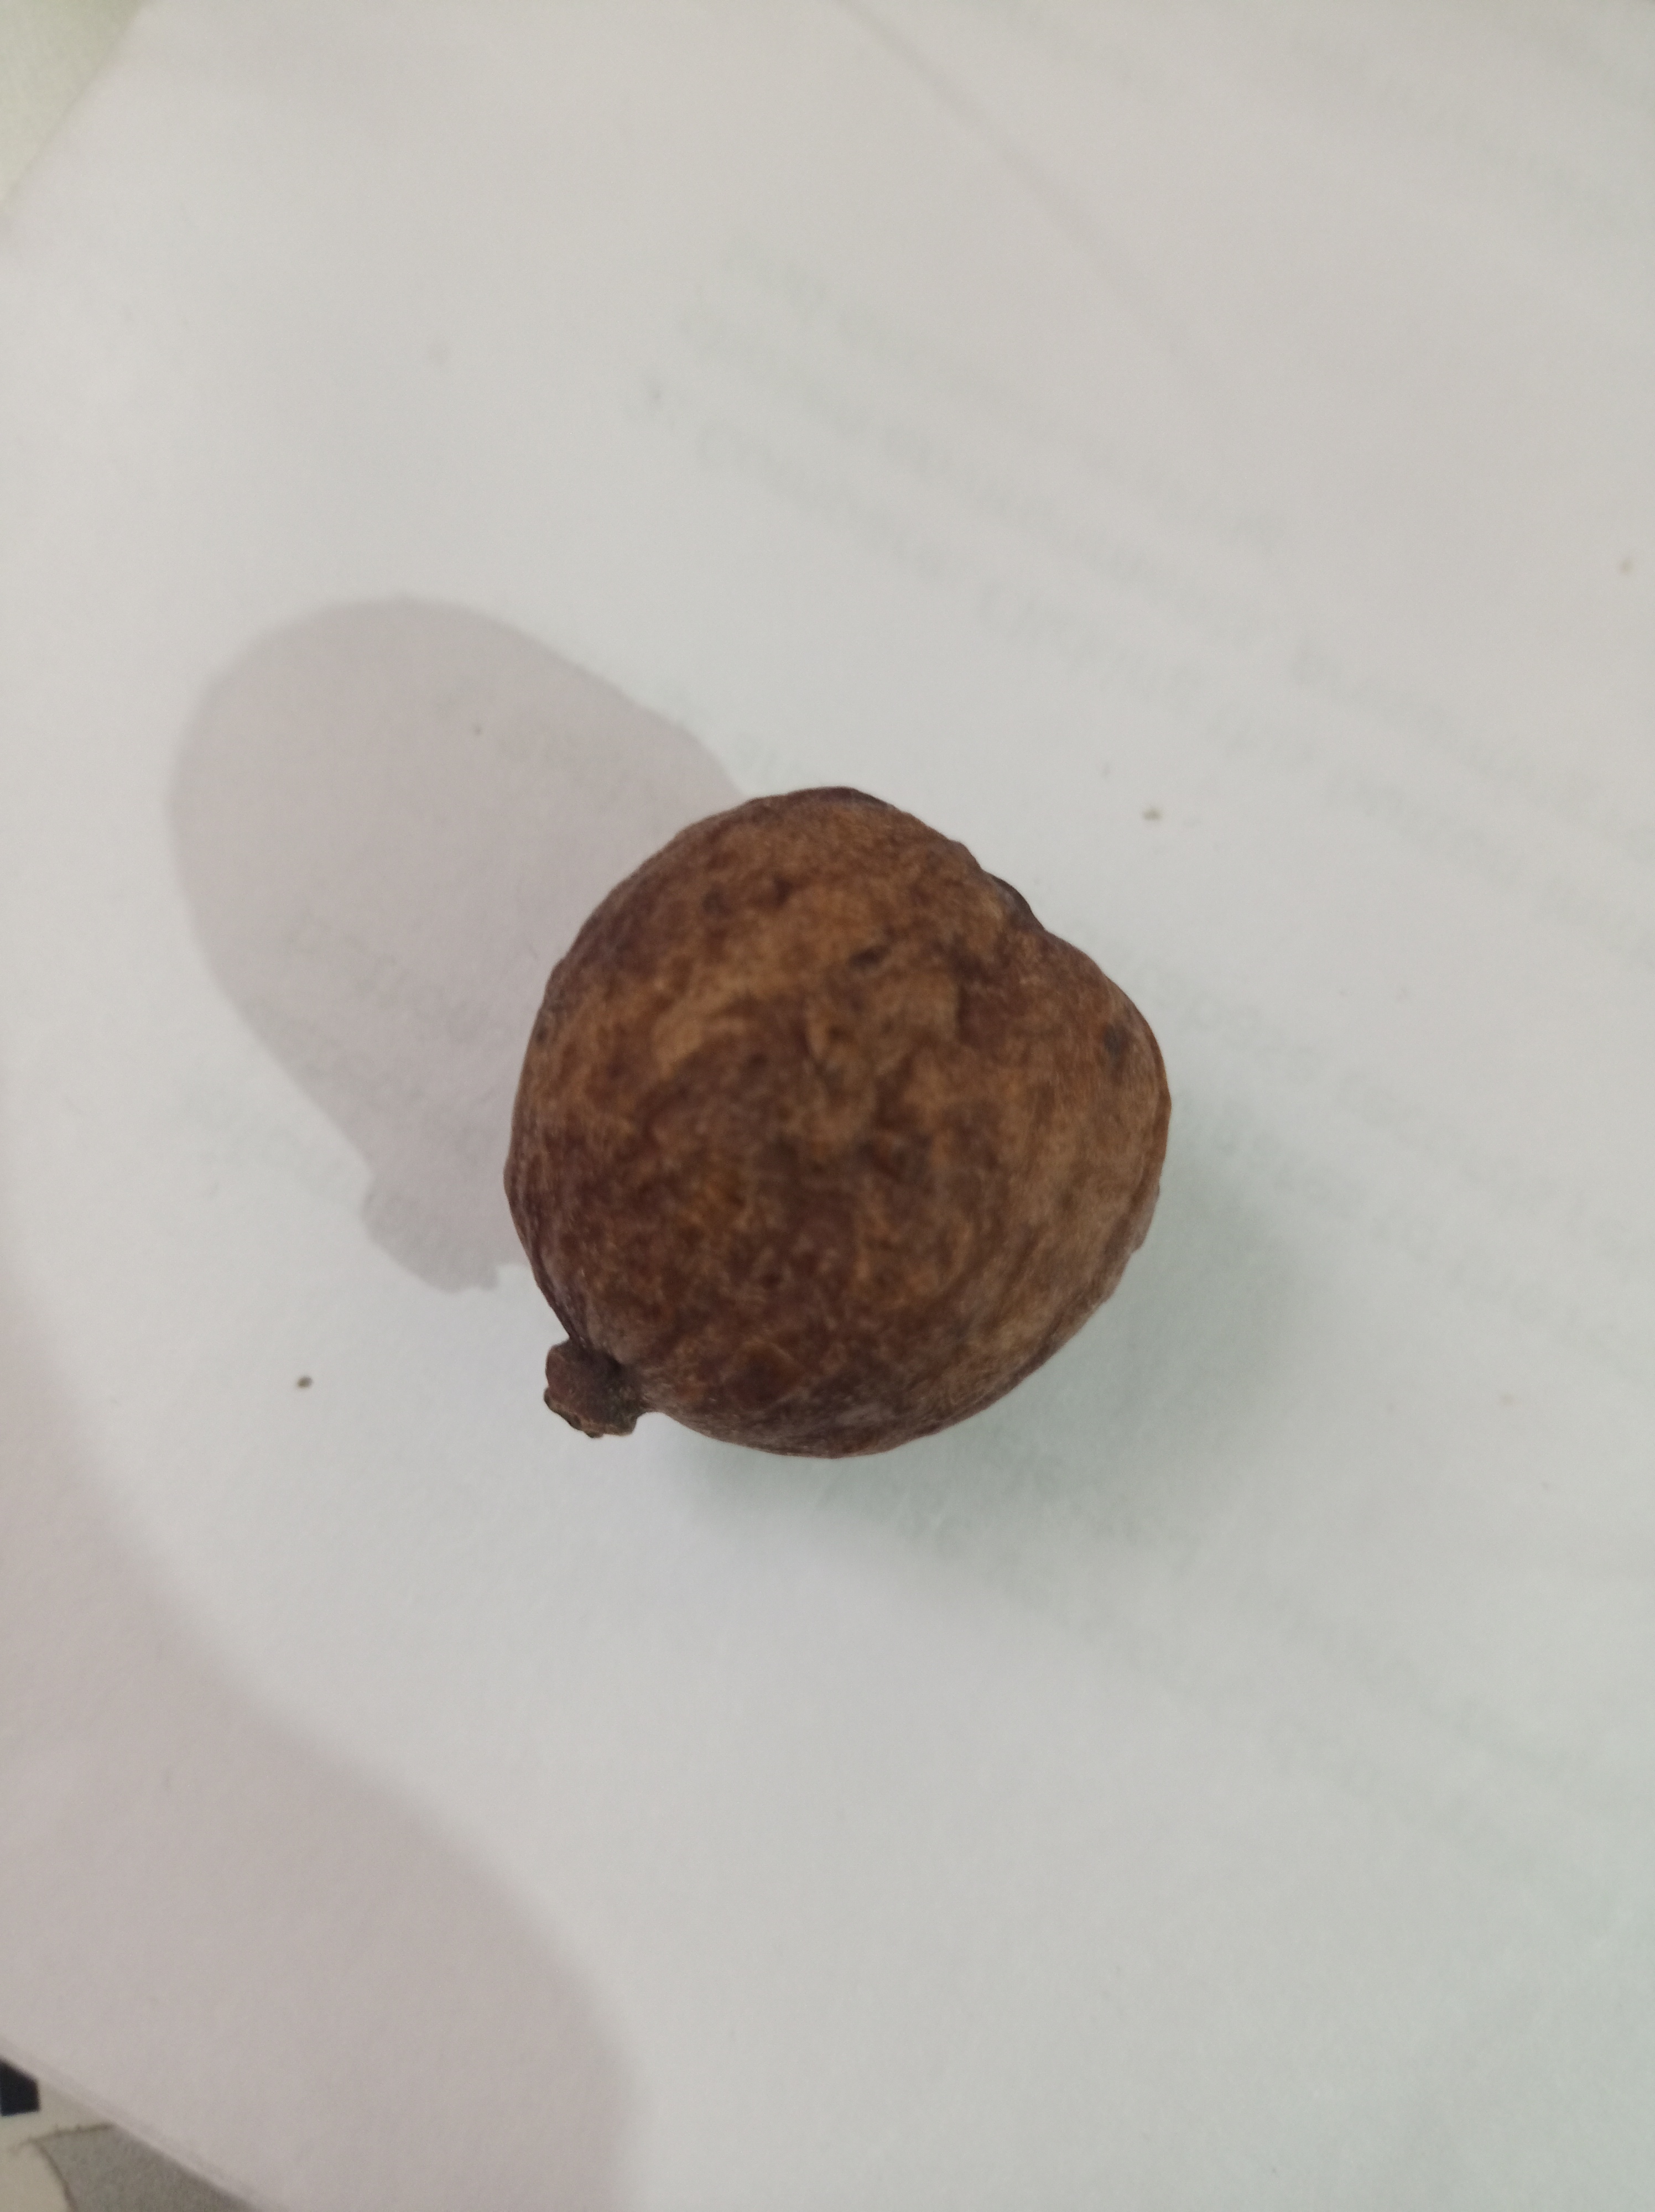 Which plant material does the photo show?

madanphal
